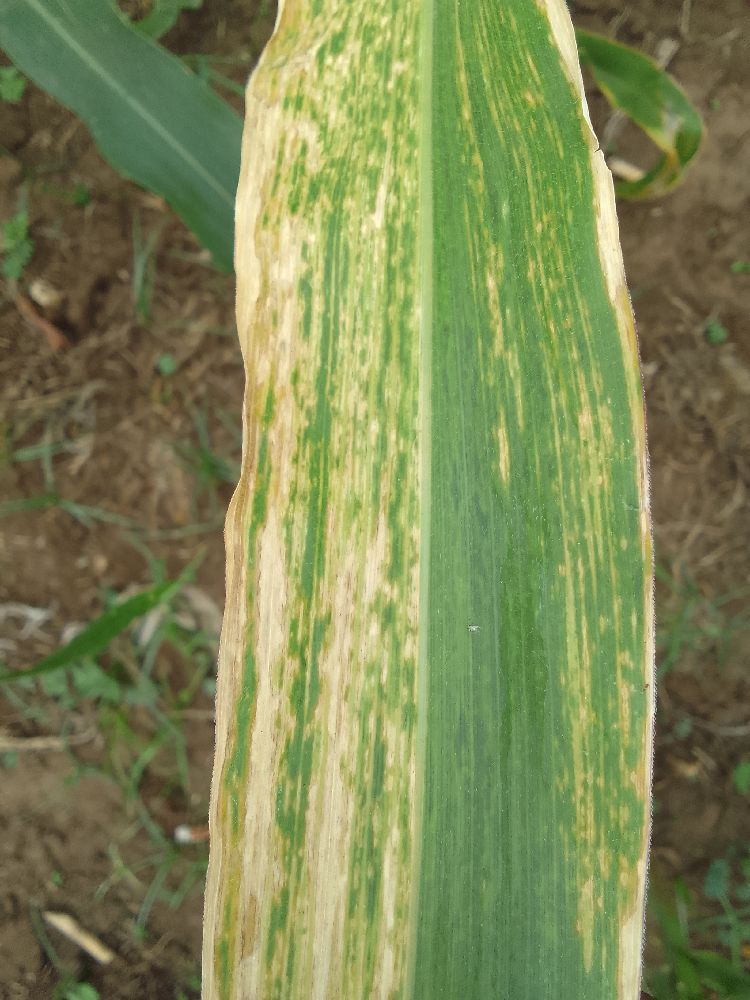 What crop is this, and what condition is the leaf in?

maize, maize lethal necrosis
